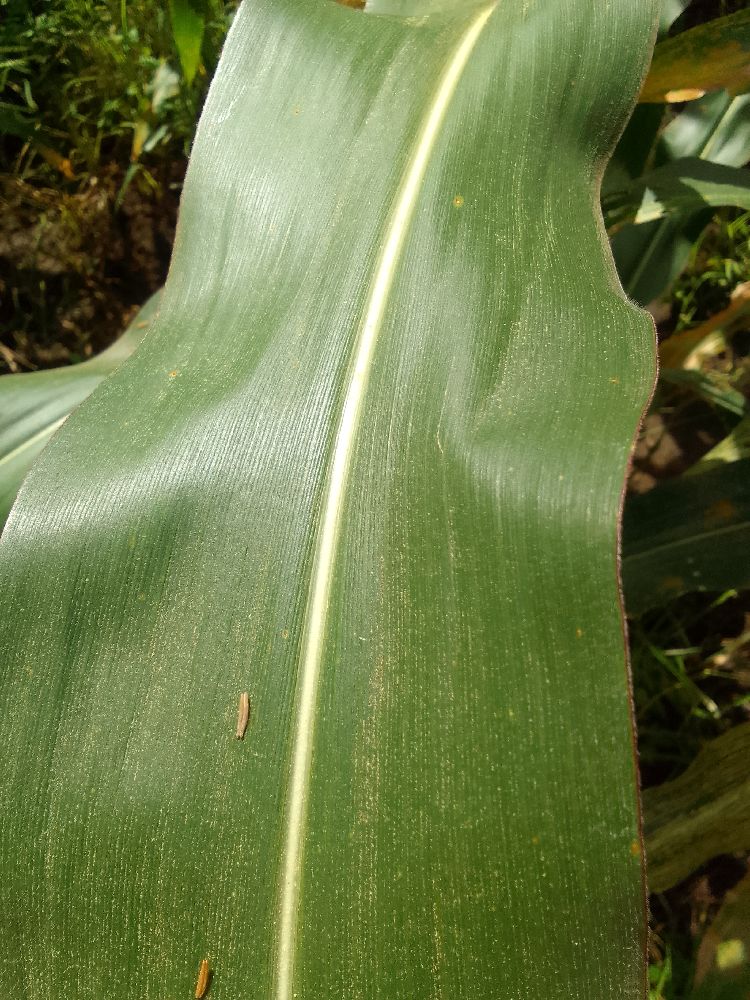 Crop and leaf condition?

maize, healthy
